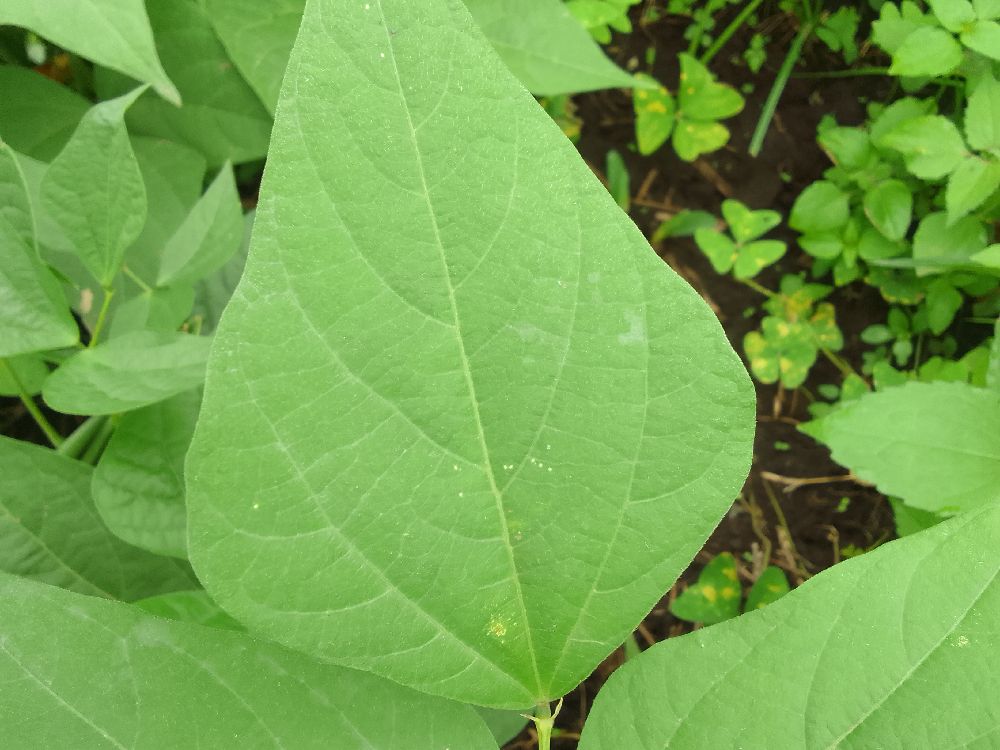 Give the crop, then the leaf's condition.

common bean, healthy
